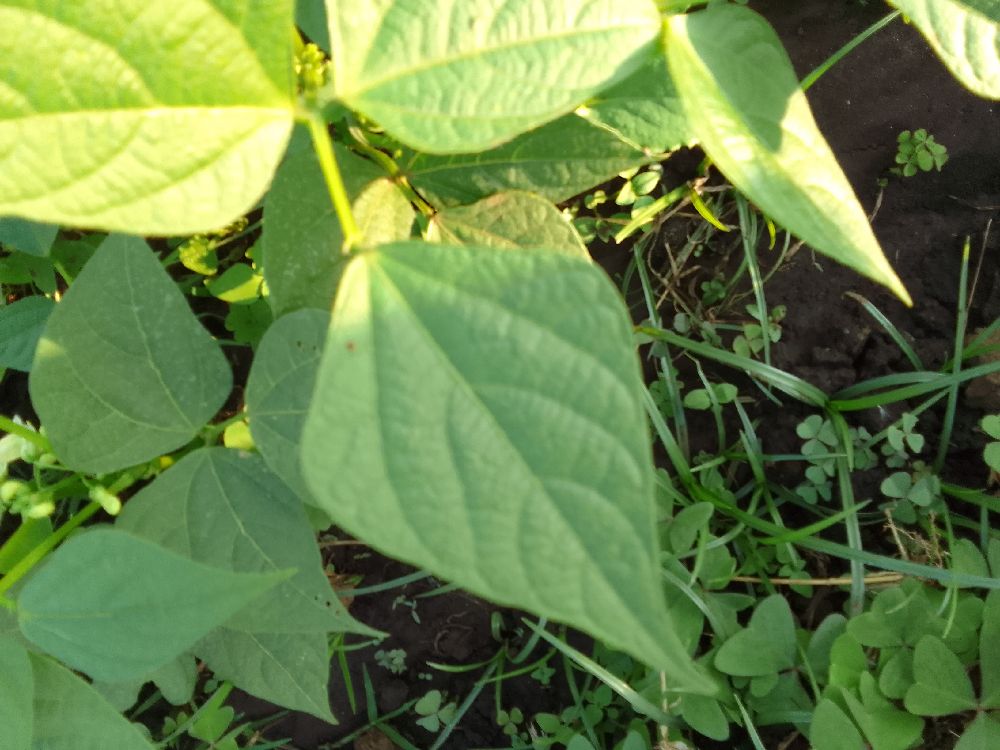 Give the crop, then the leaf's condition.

common bean, healthy
